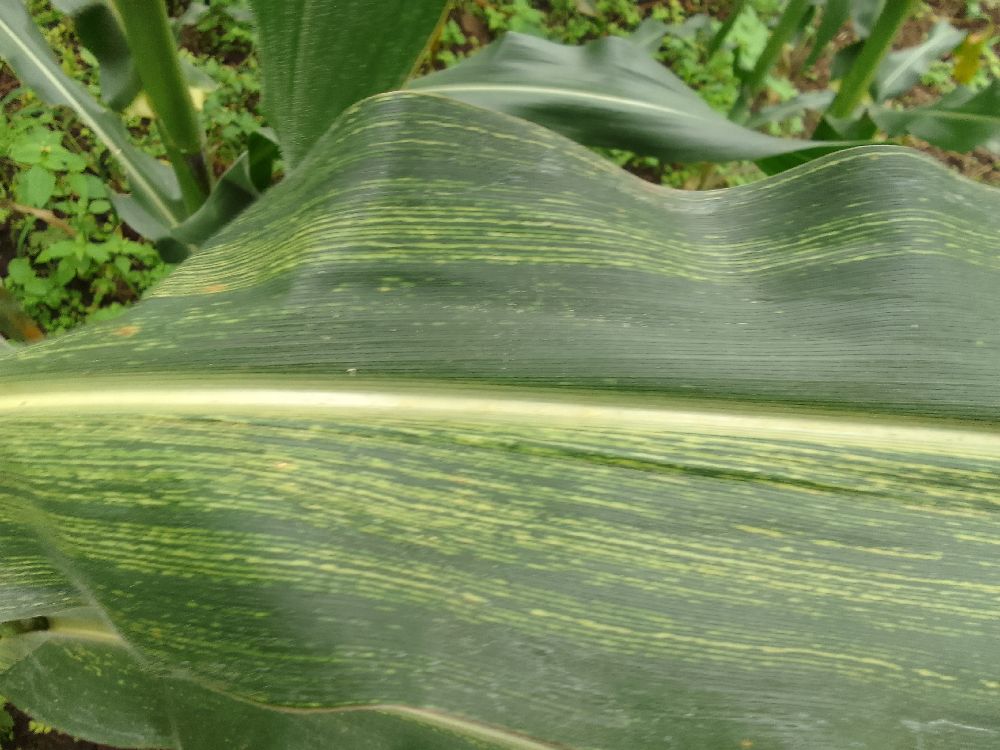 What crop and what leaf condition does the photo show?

maize, maize streak virus
